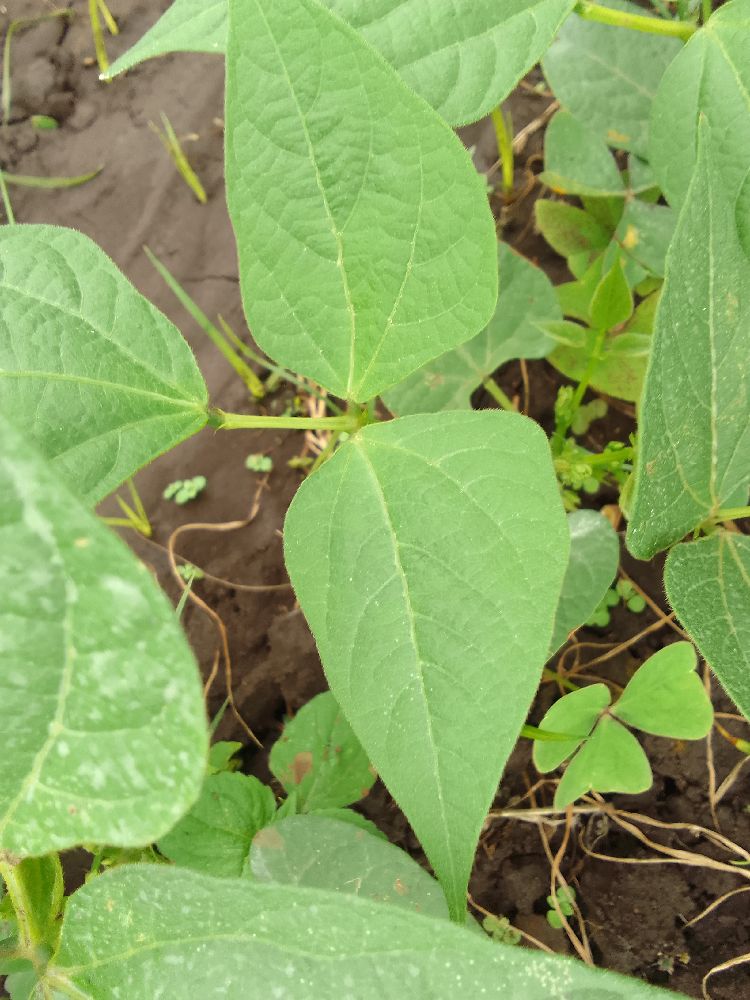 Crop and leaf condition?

common bean, healthy
